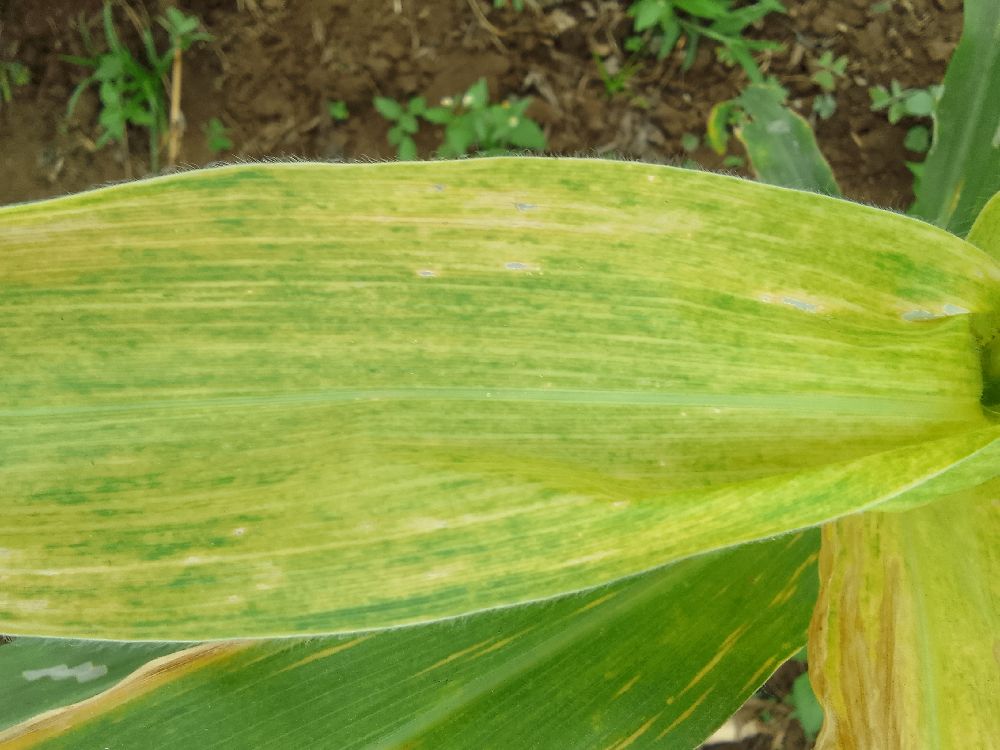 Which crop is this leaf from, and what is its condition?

maize, maize lethal necrosis
